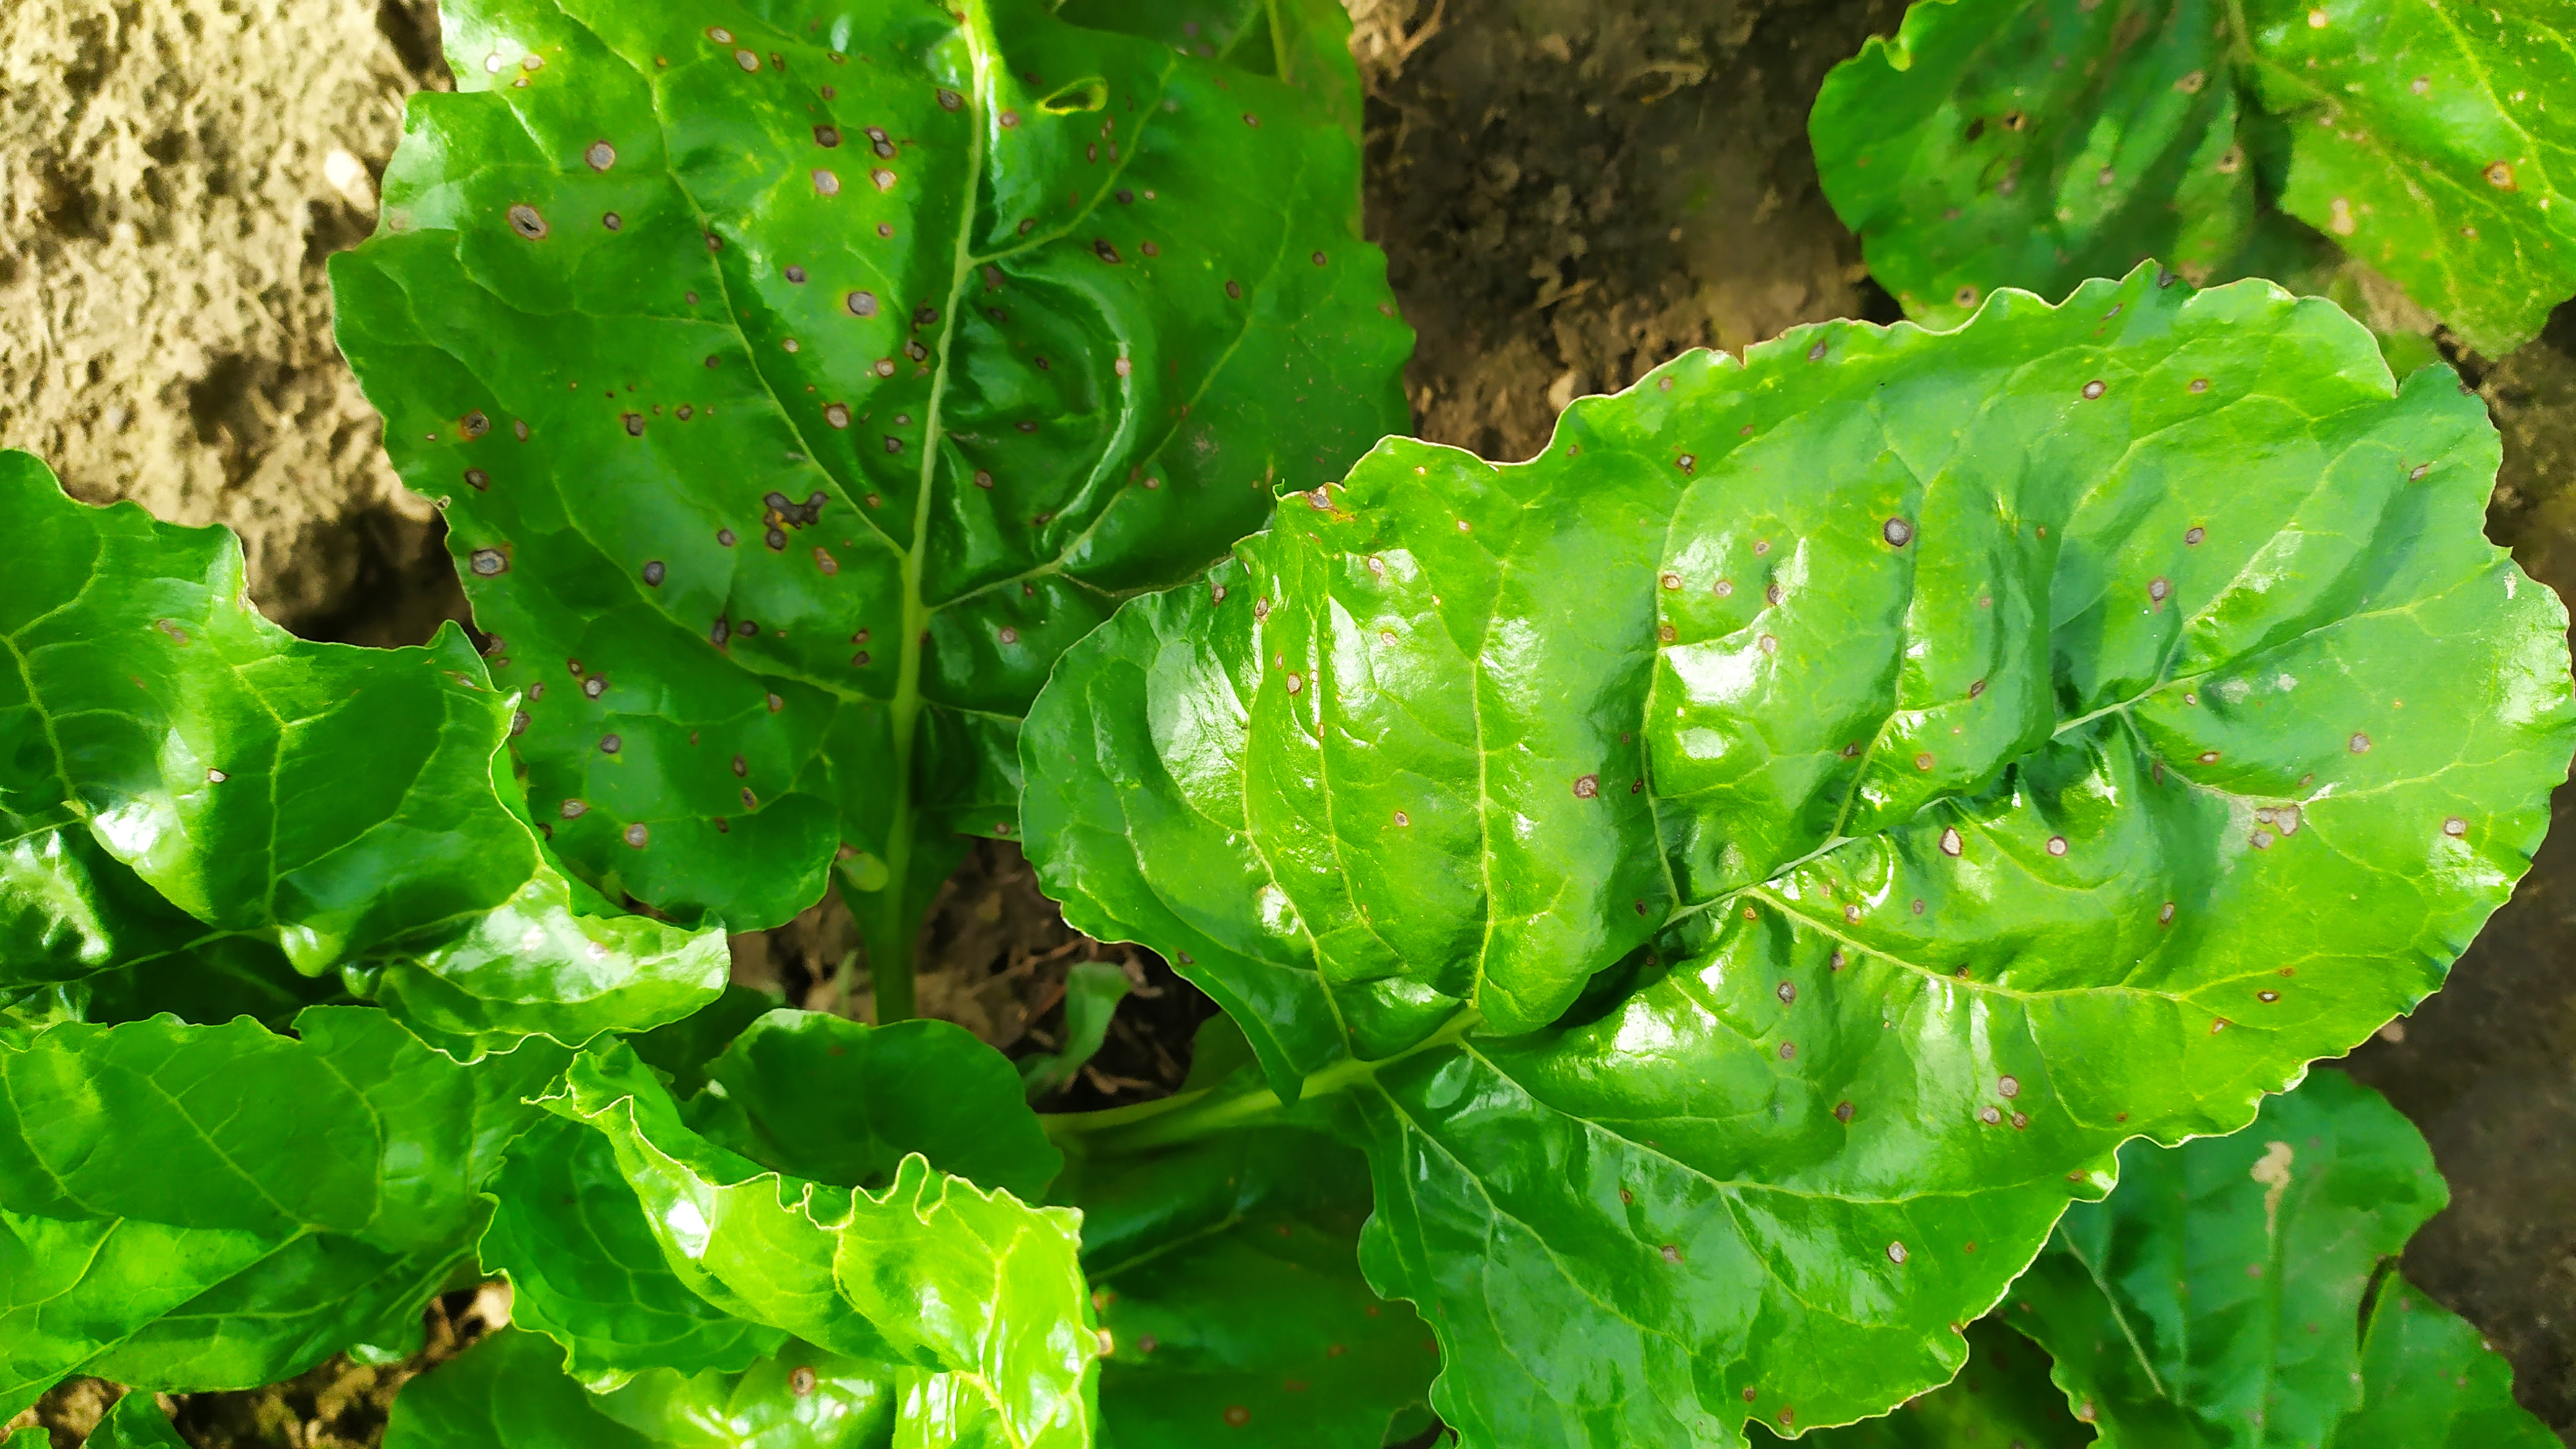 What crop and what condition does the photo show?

beet, cercospora
